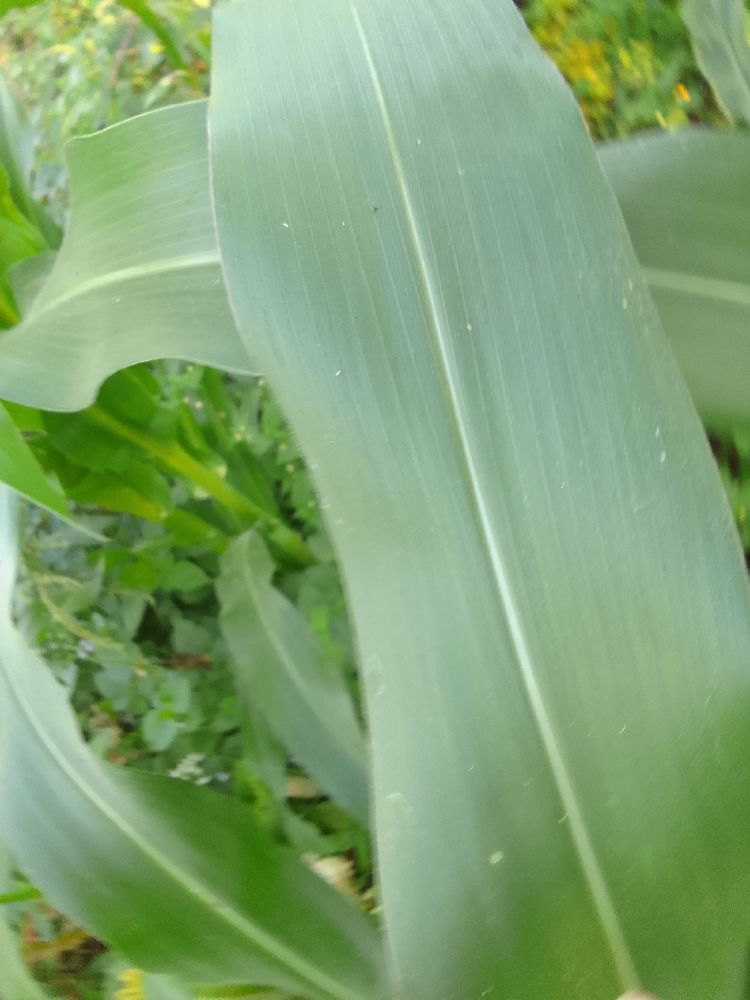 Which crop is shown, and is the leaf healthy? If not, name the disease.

maize, healthy
